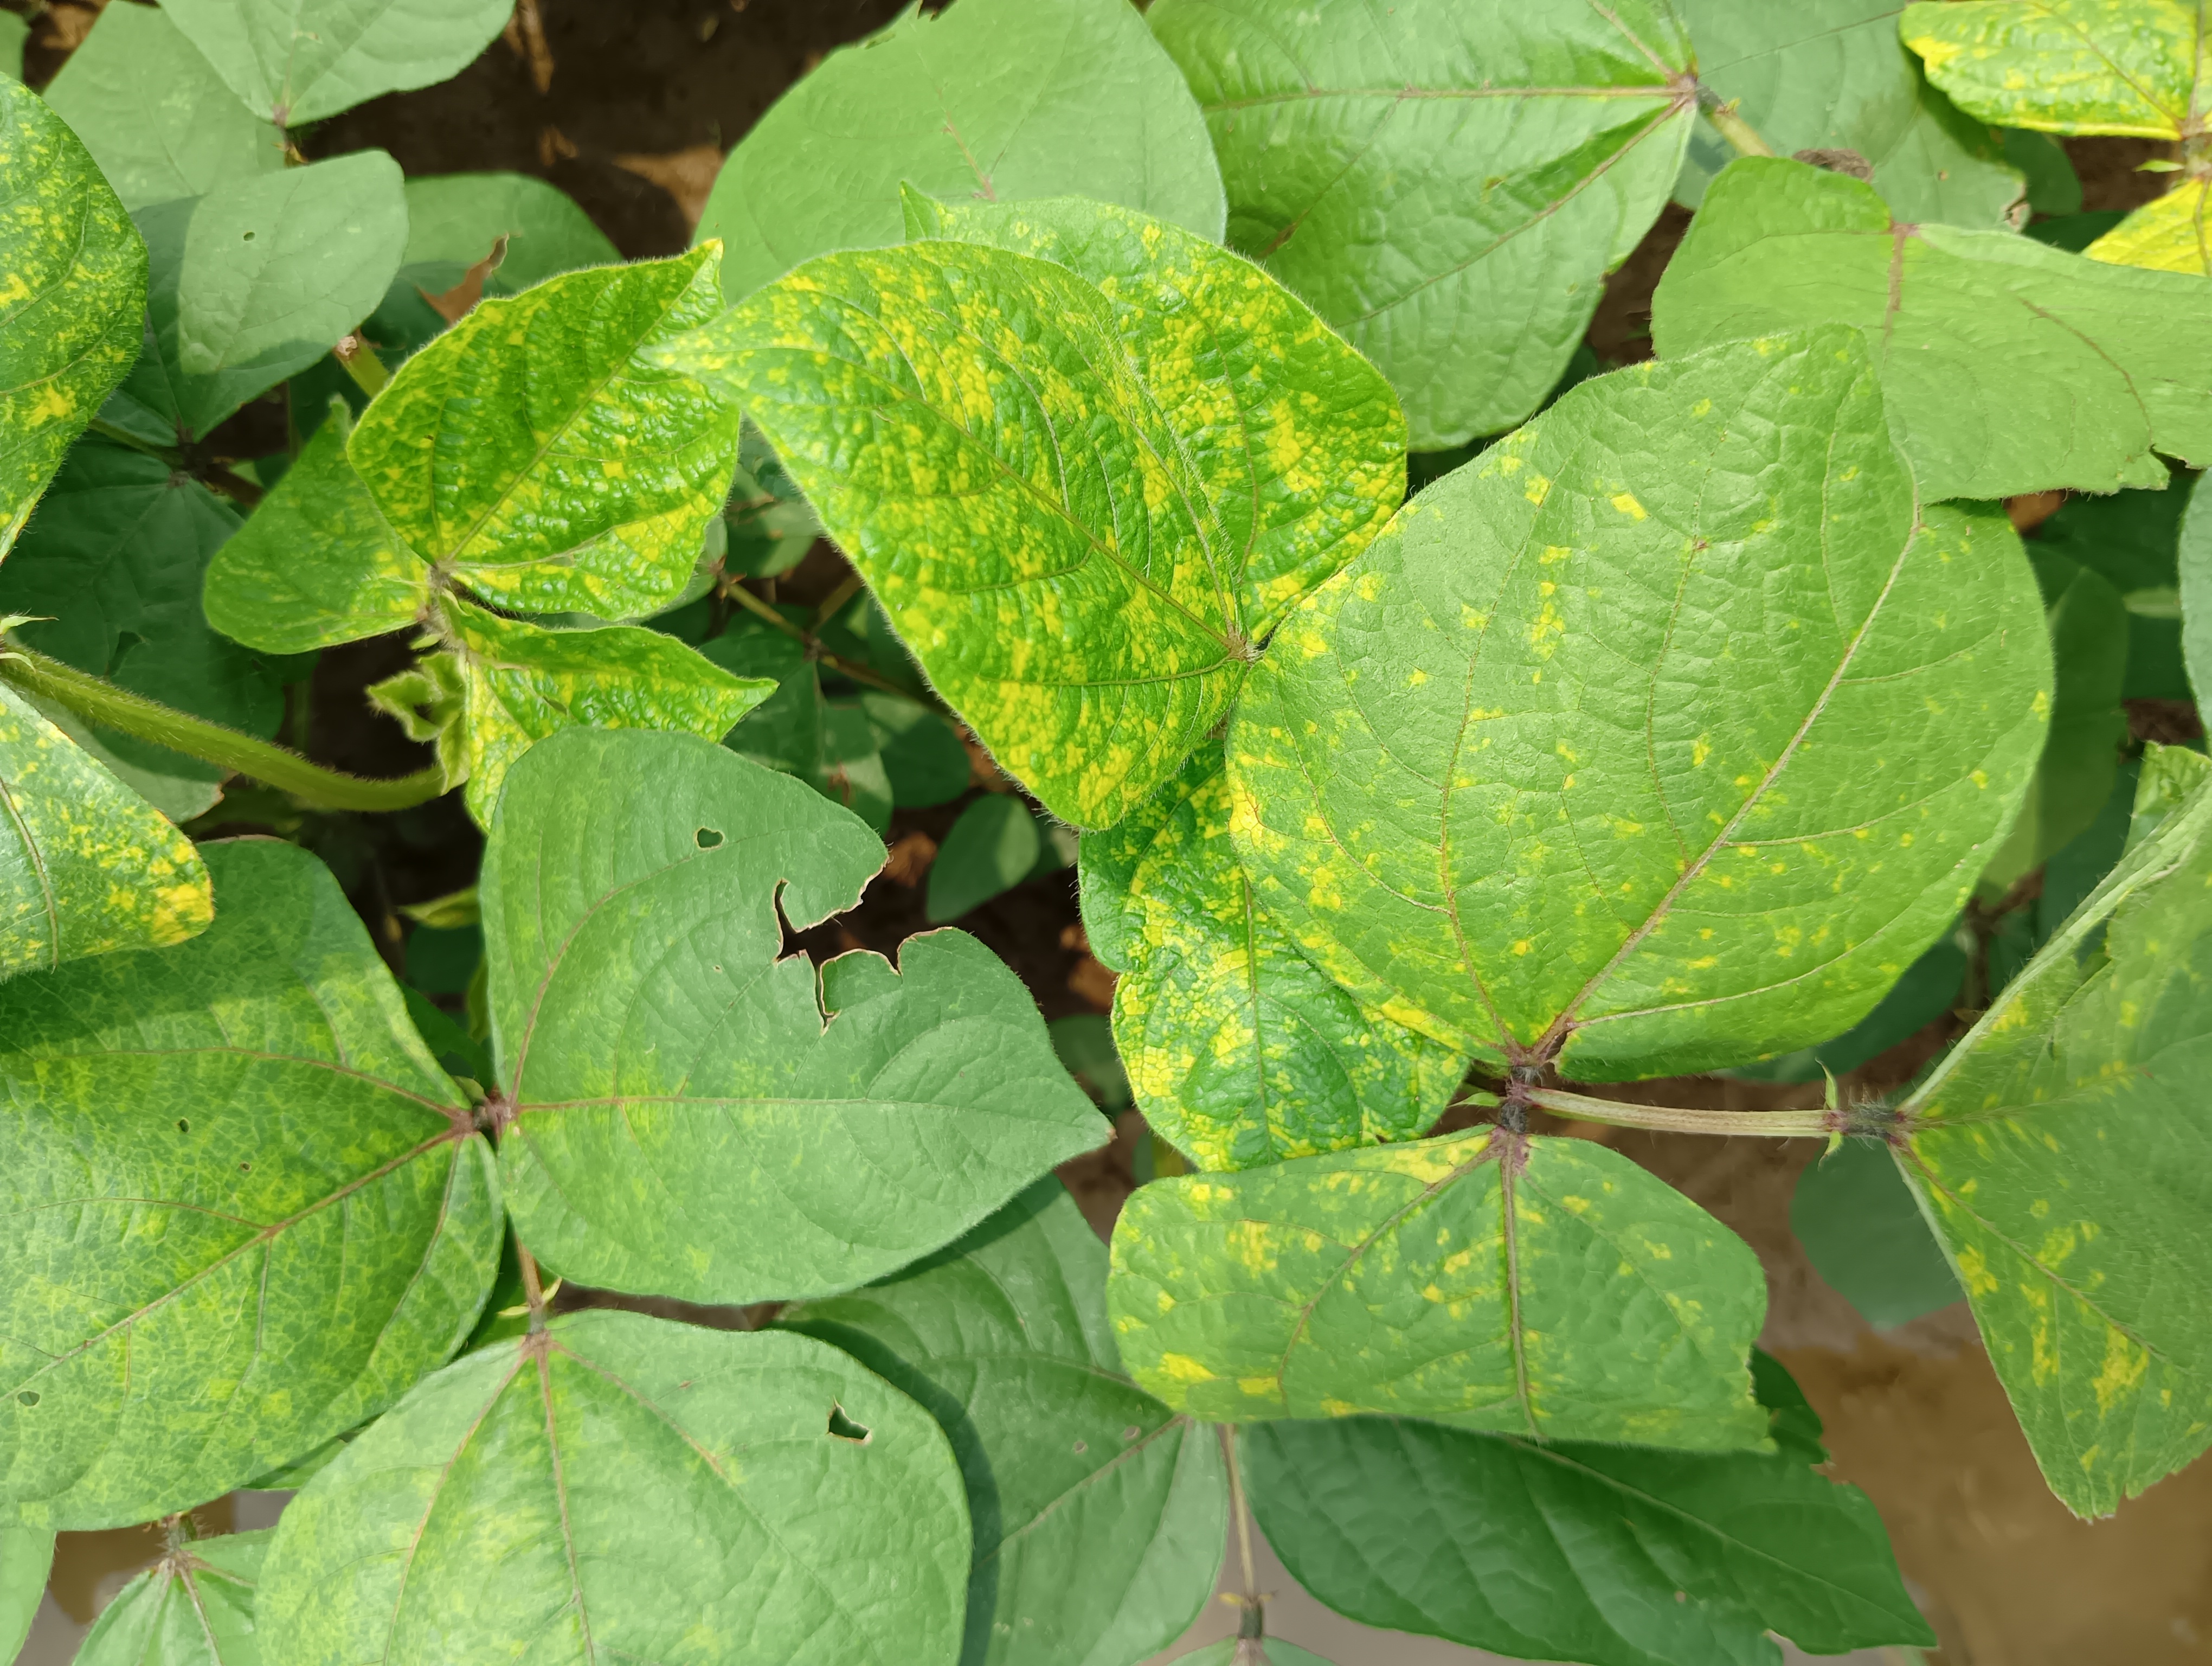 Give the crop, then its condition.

mungbean, yellow mosaic
